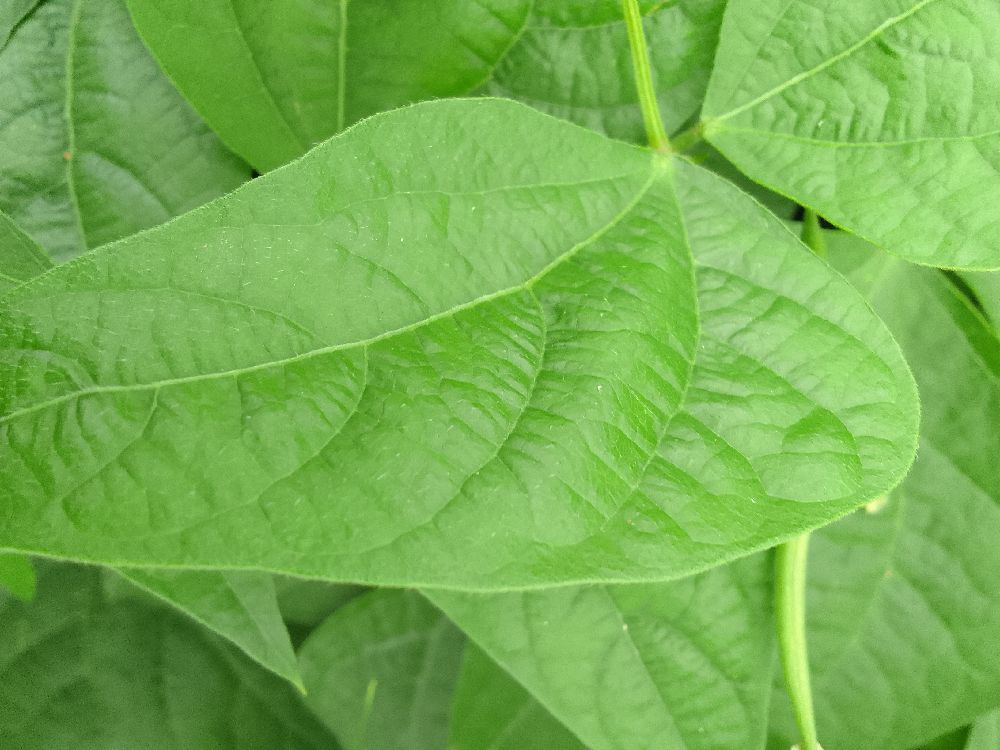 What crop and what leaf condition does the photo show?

common bean, healthy
